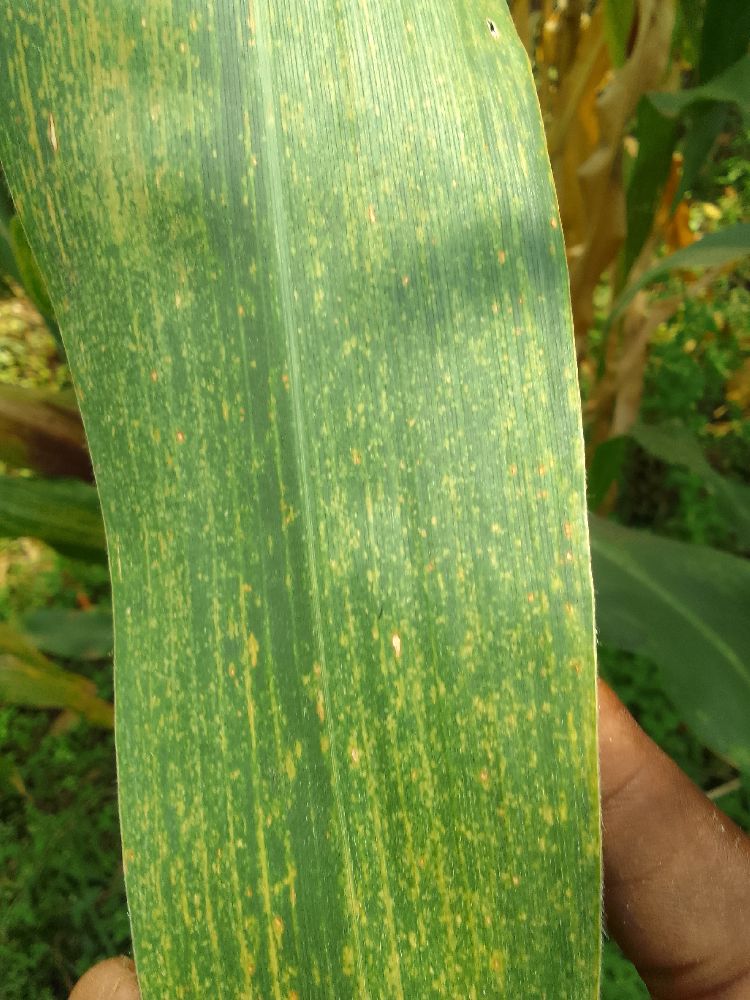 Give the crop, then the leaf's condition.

maize, maize lethal necrosis
